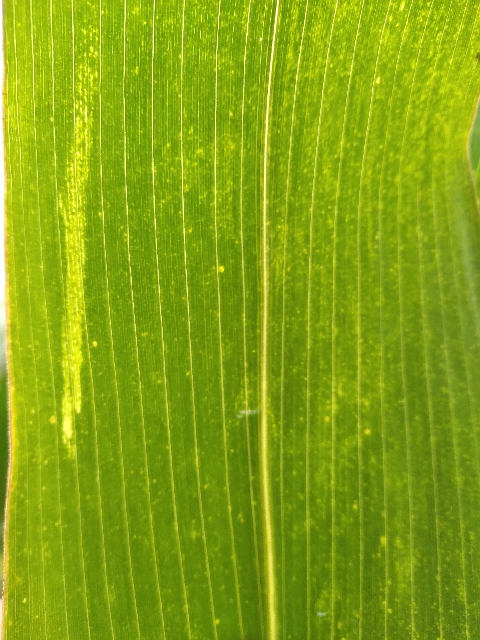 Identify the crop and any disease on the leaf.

maize, maize lethal necrosis
